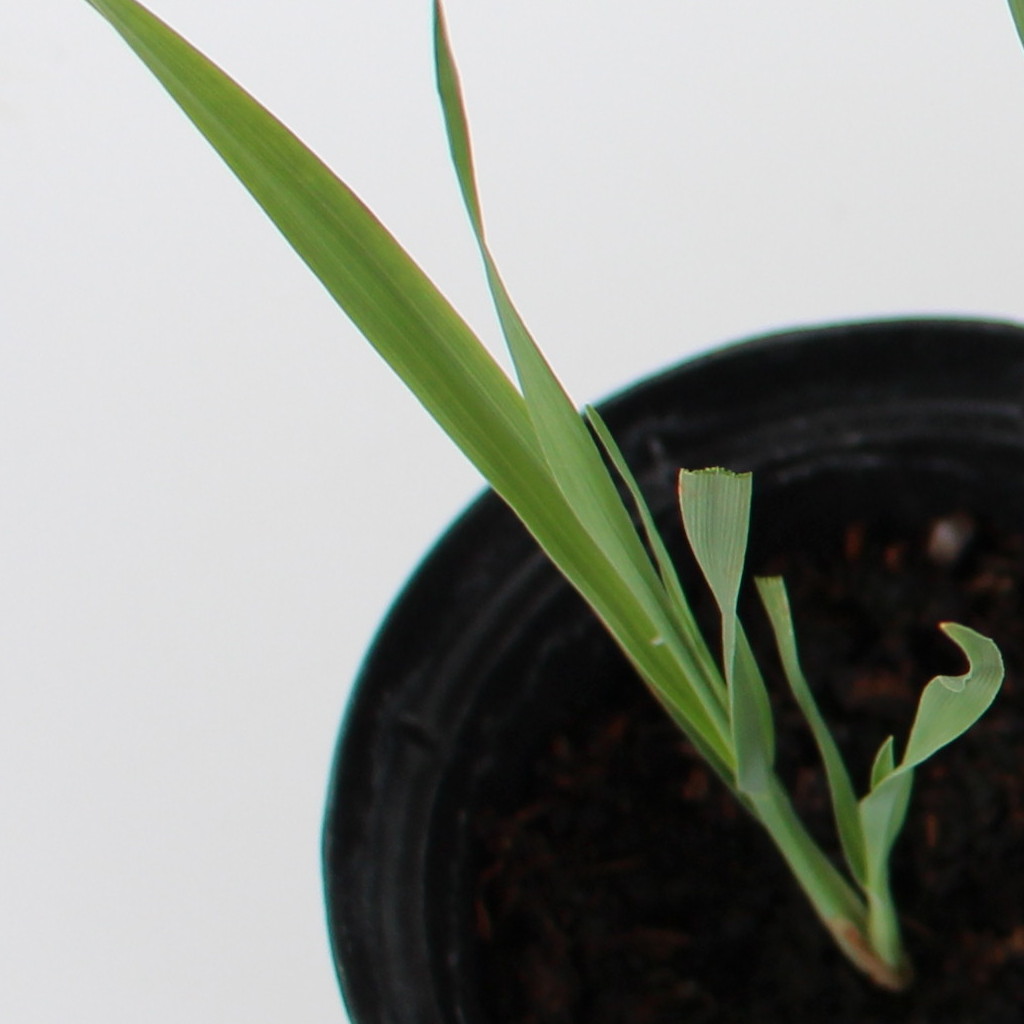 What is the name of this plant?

Avena sterilis
